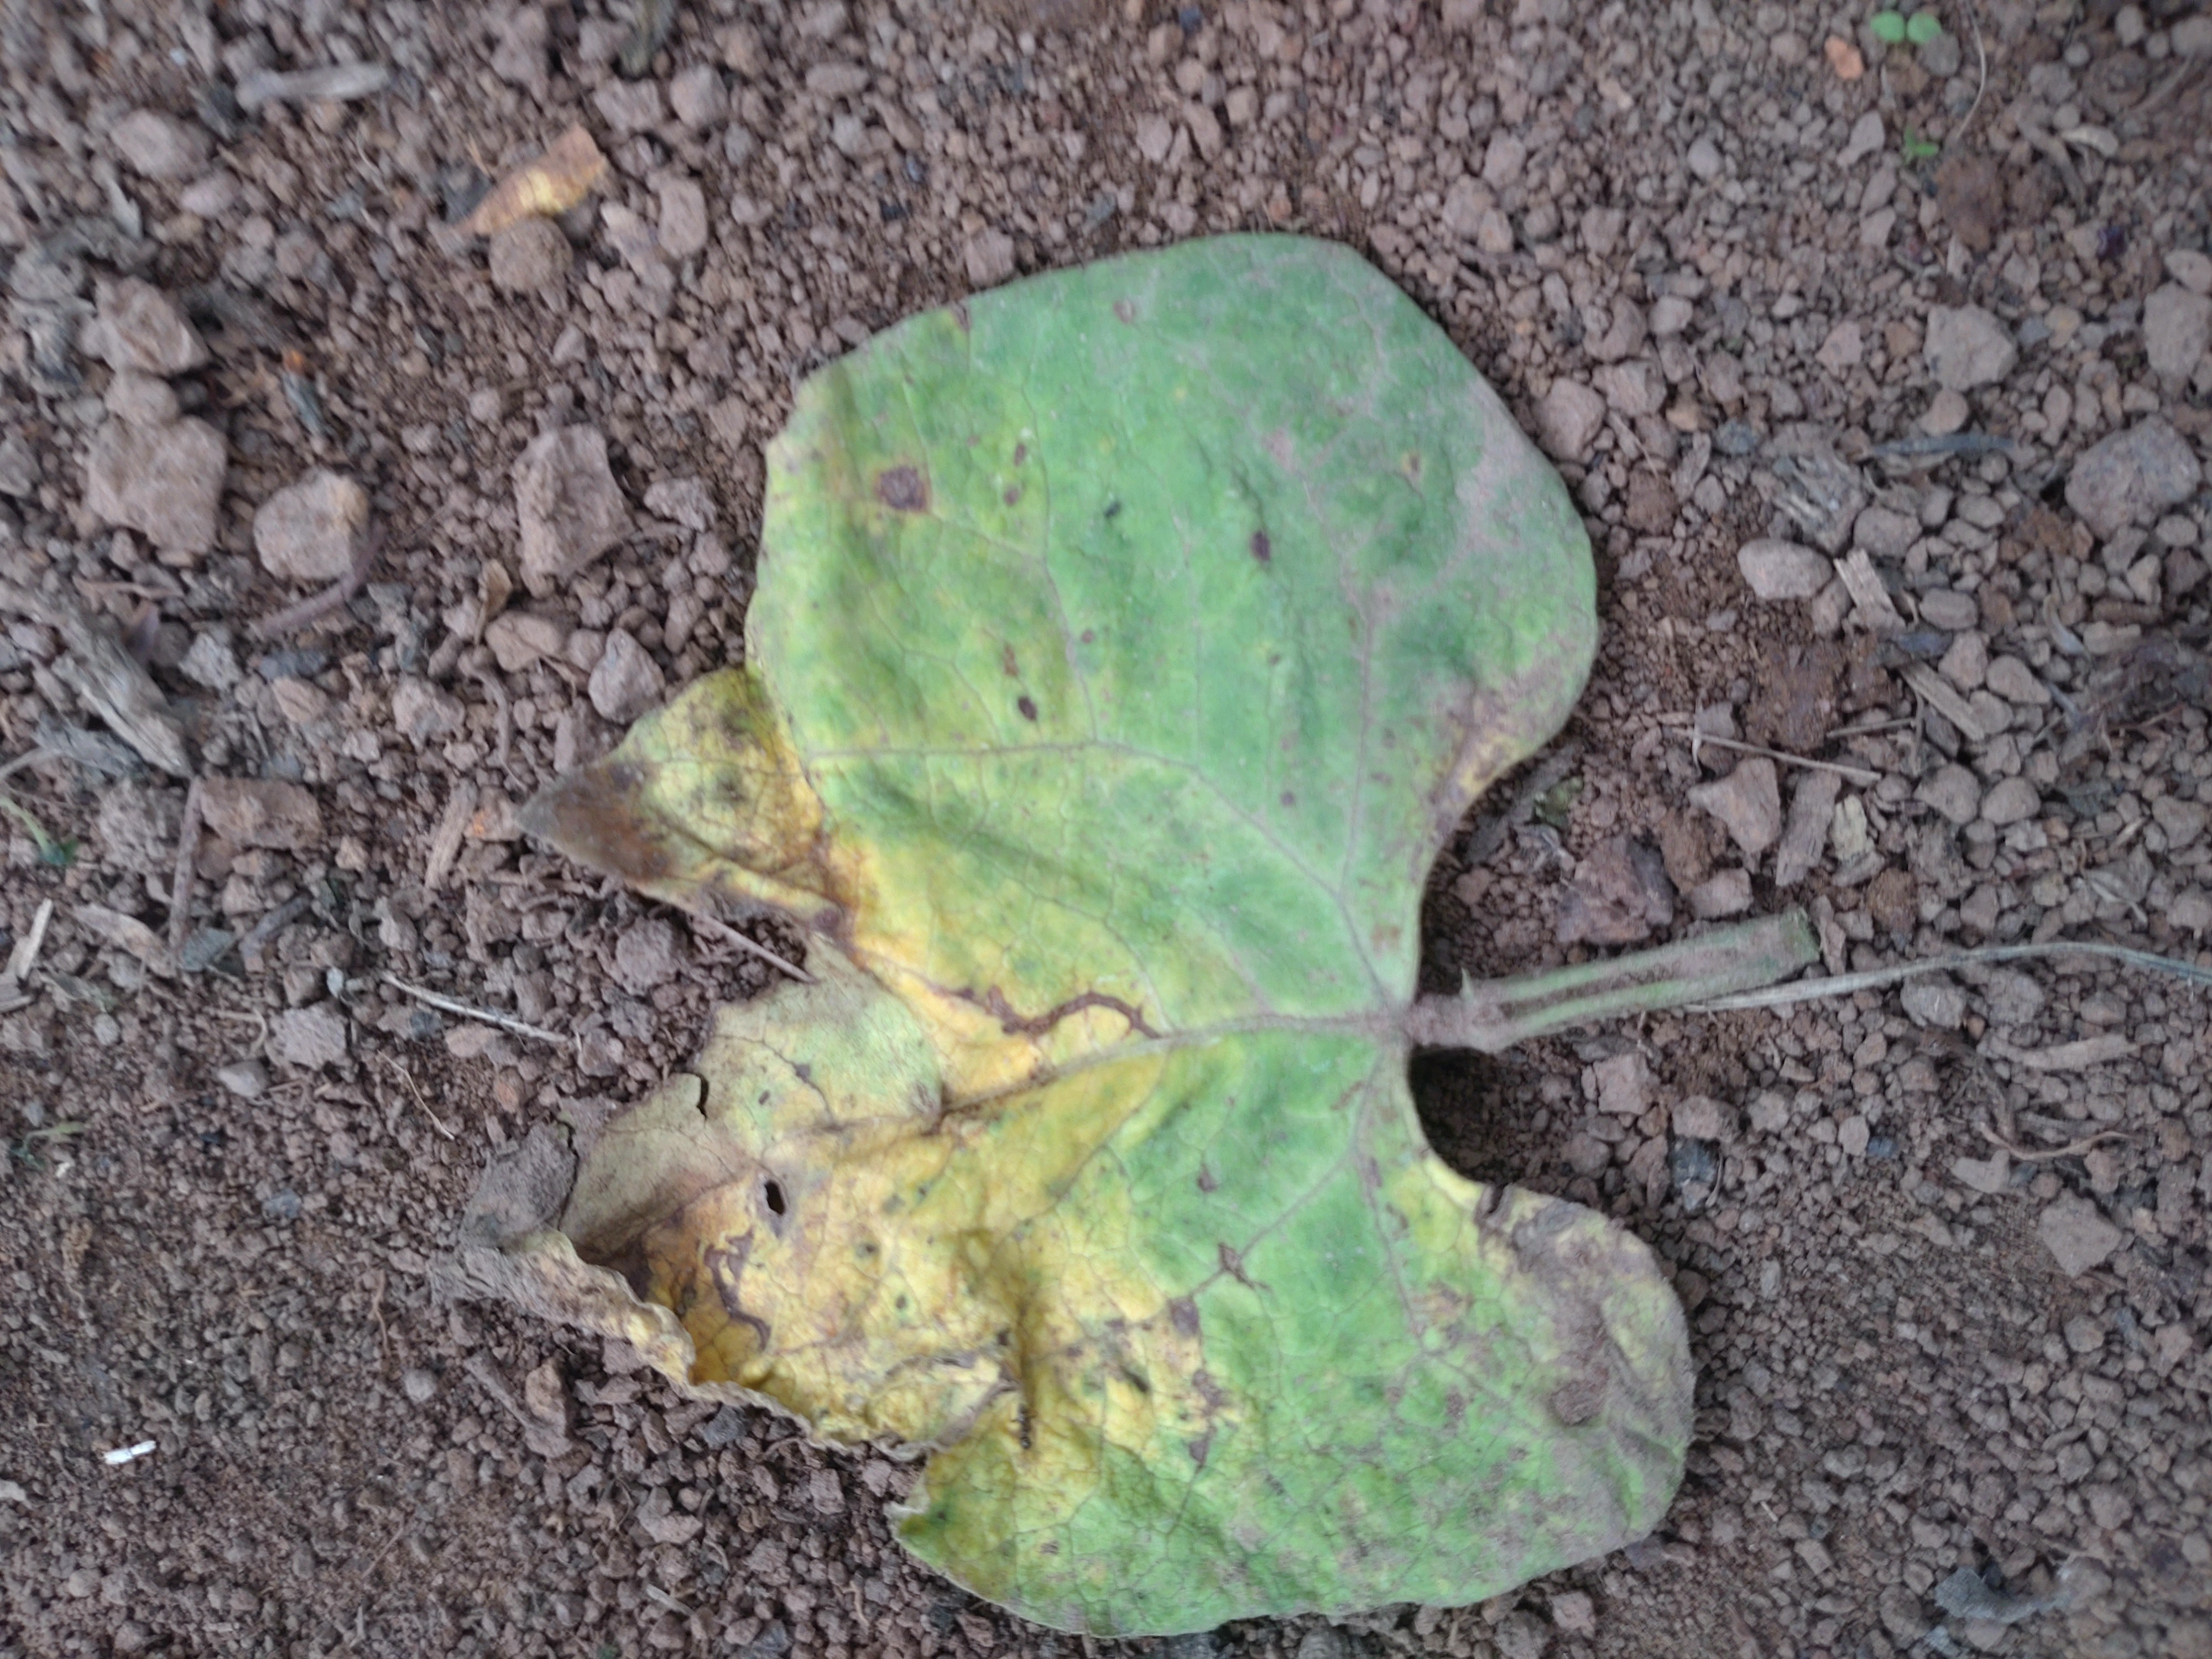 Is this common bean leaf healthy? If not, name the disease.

anthracnose
